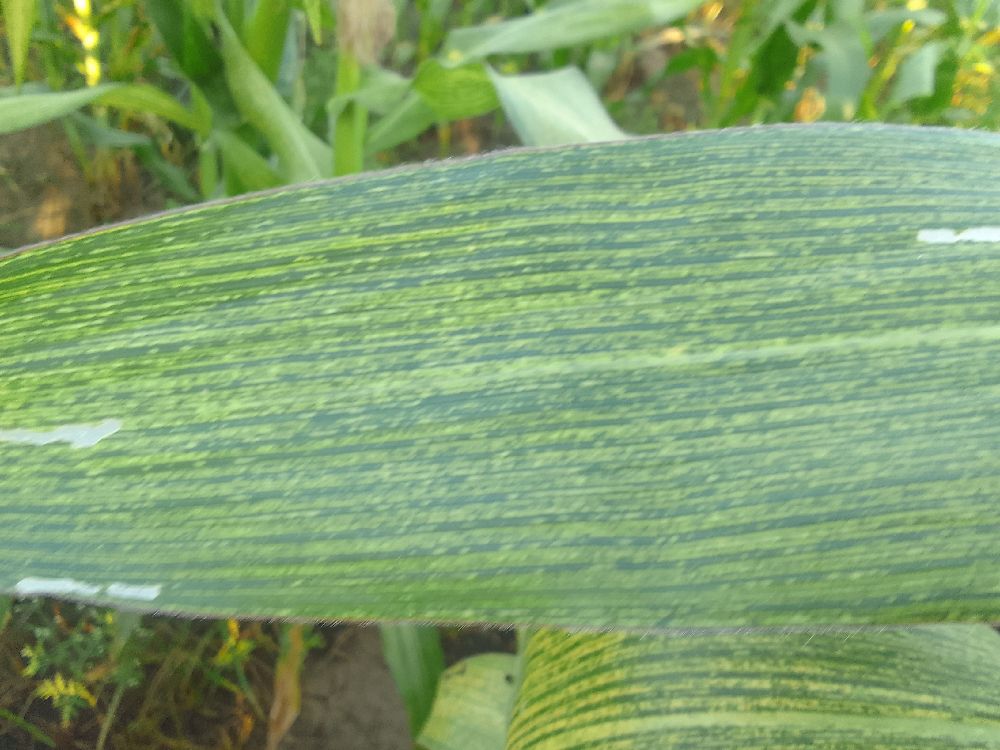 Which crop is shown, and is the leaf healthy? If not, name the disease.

maize, maize streak virus
